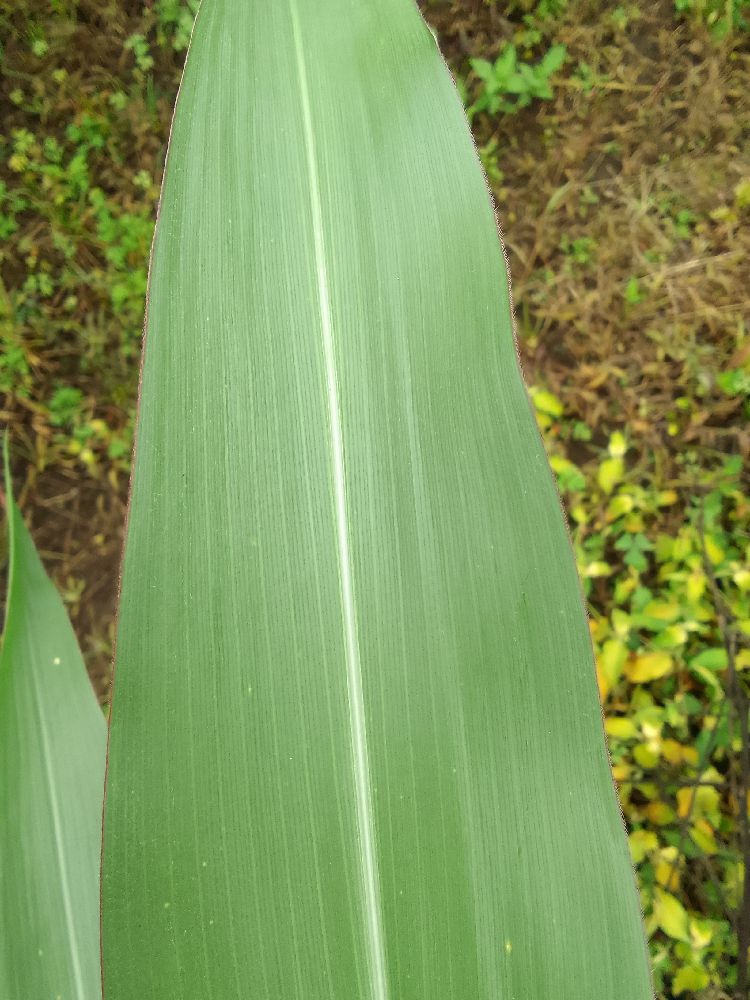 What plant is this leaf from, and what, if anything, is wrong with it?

maize, healthy
